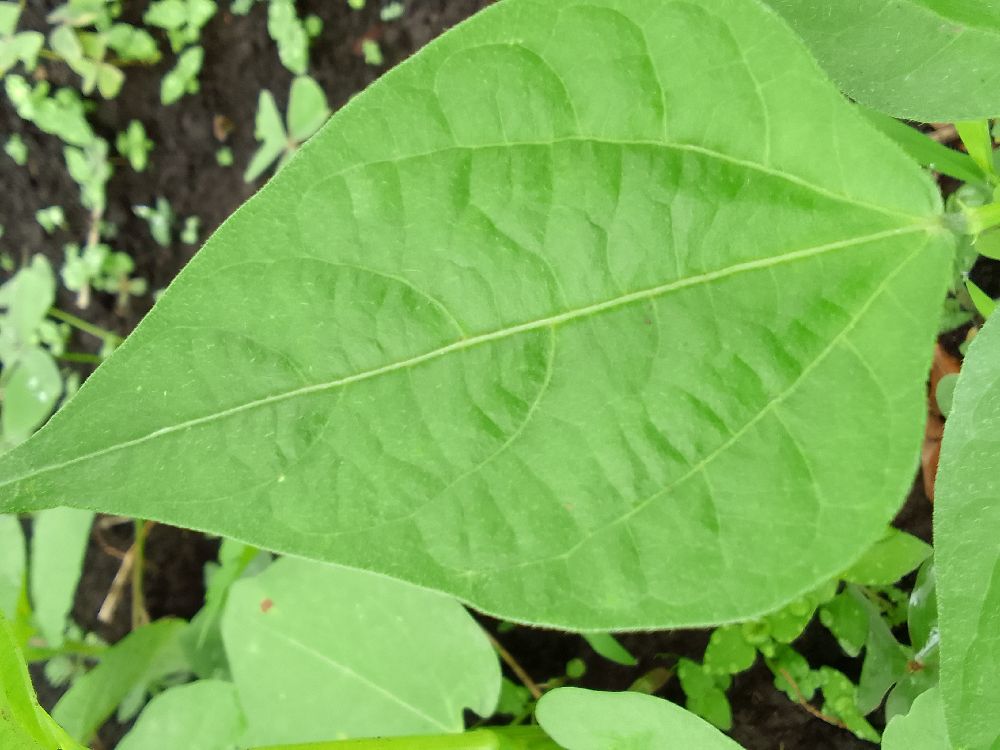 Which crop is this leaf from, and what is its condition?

common bean, healthy
